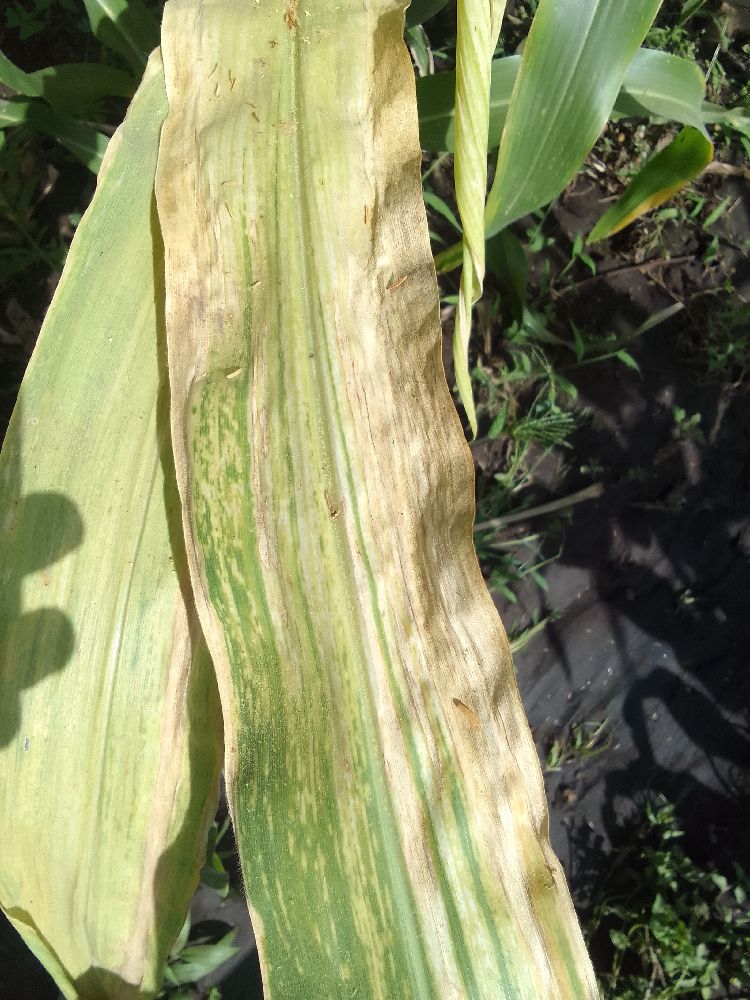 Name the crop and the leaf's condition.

maize, maize lethal necrosis
